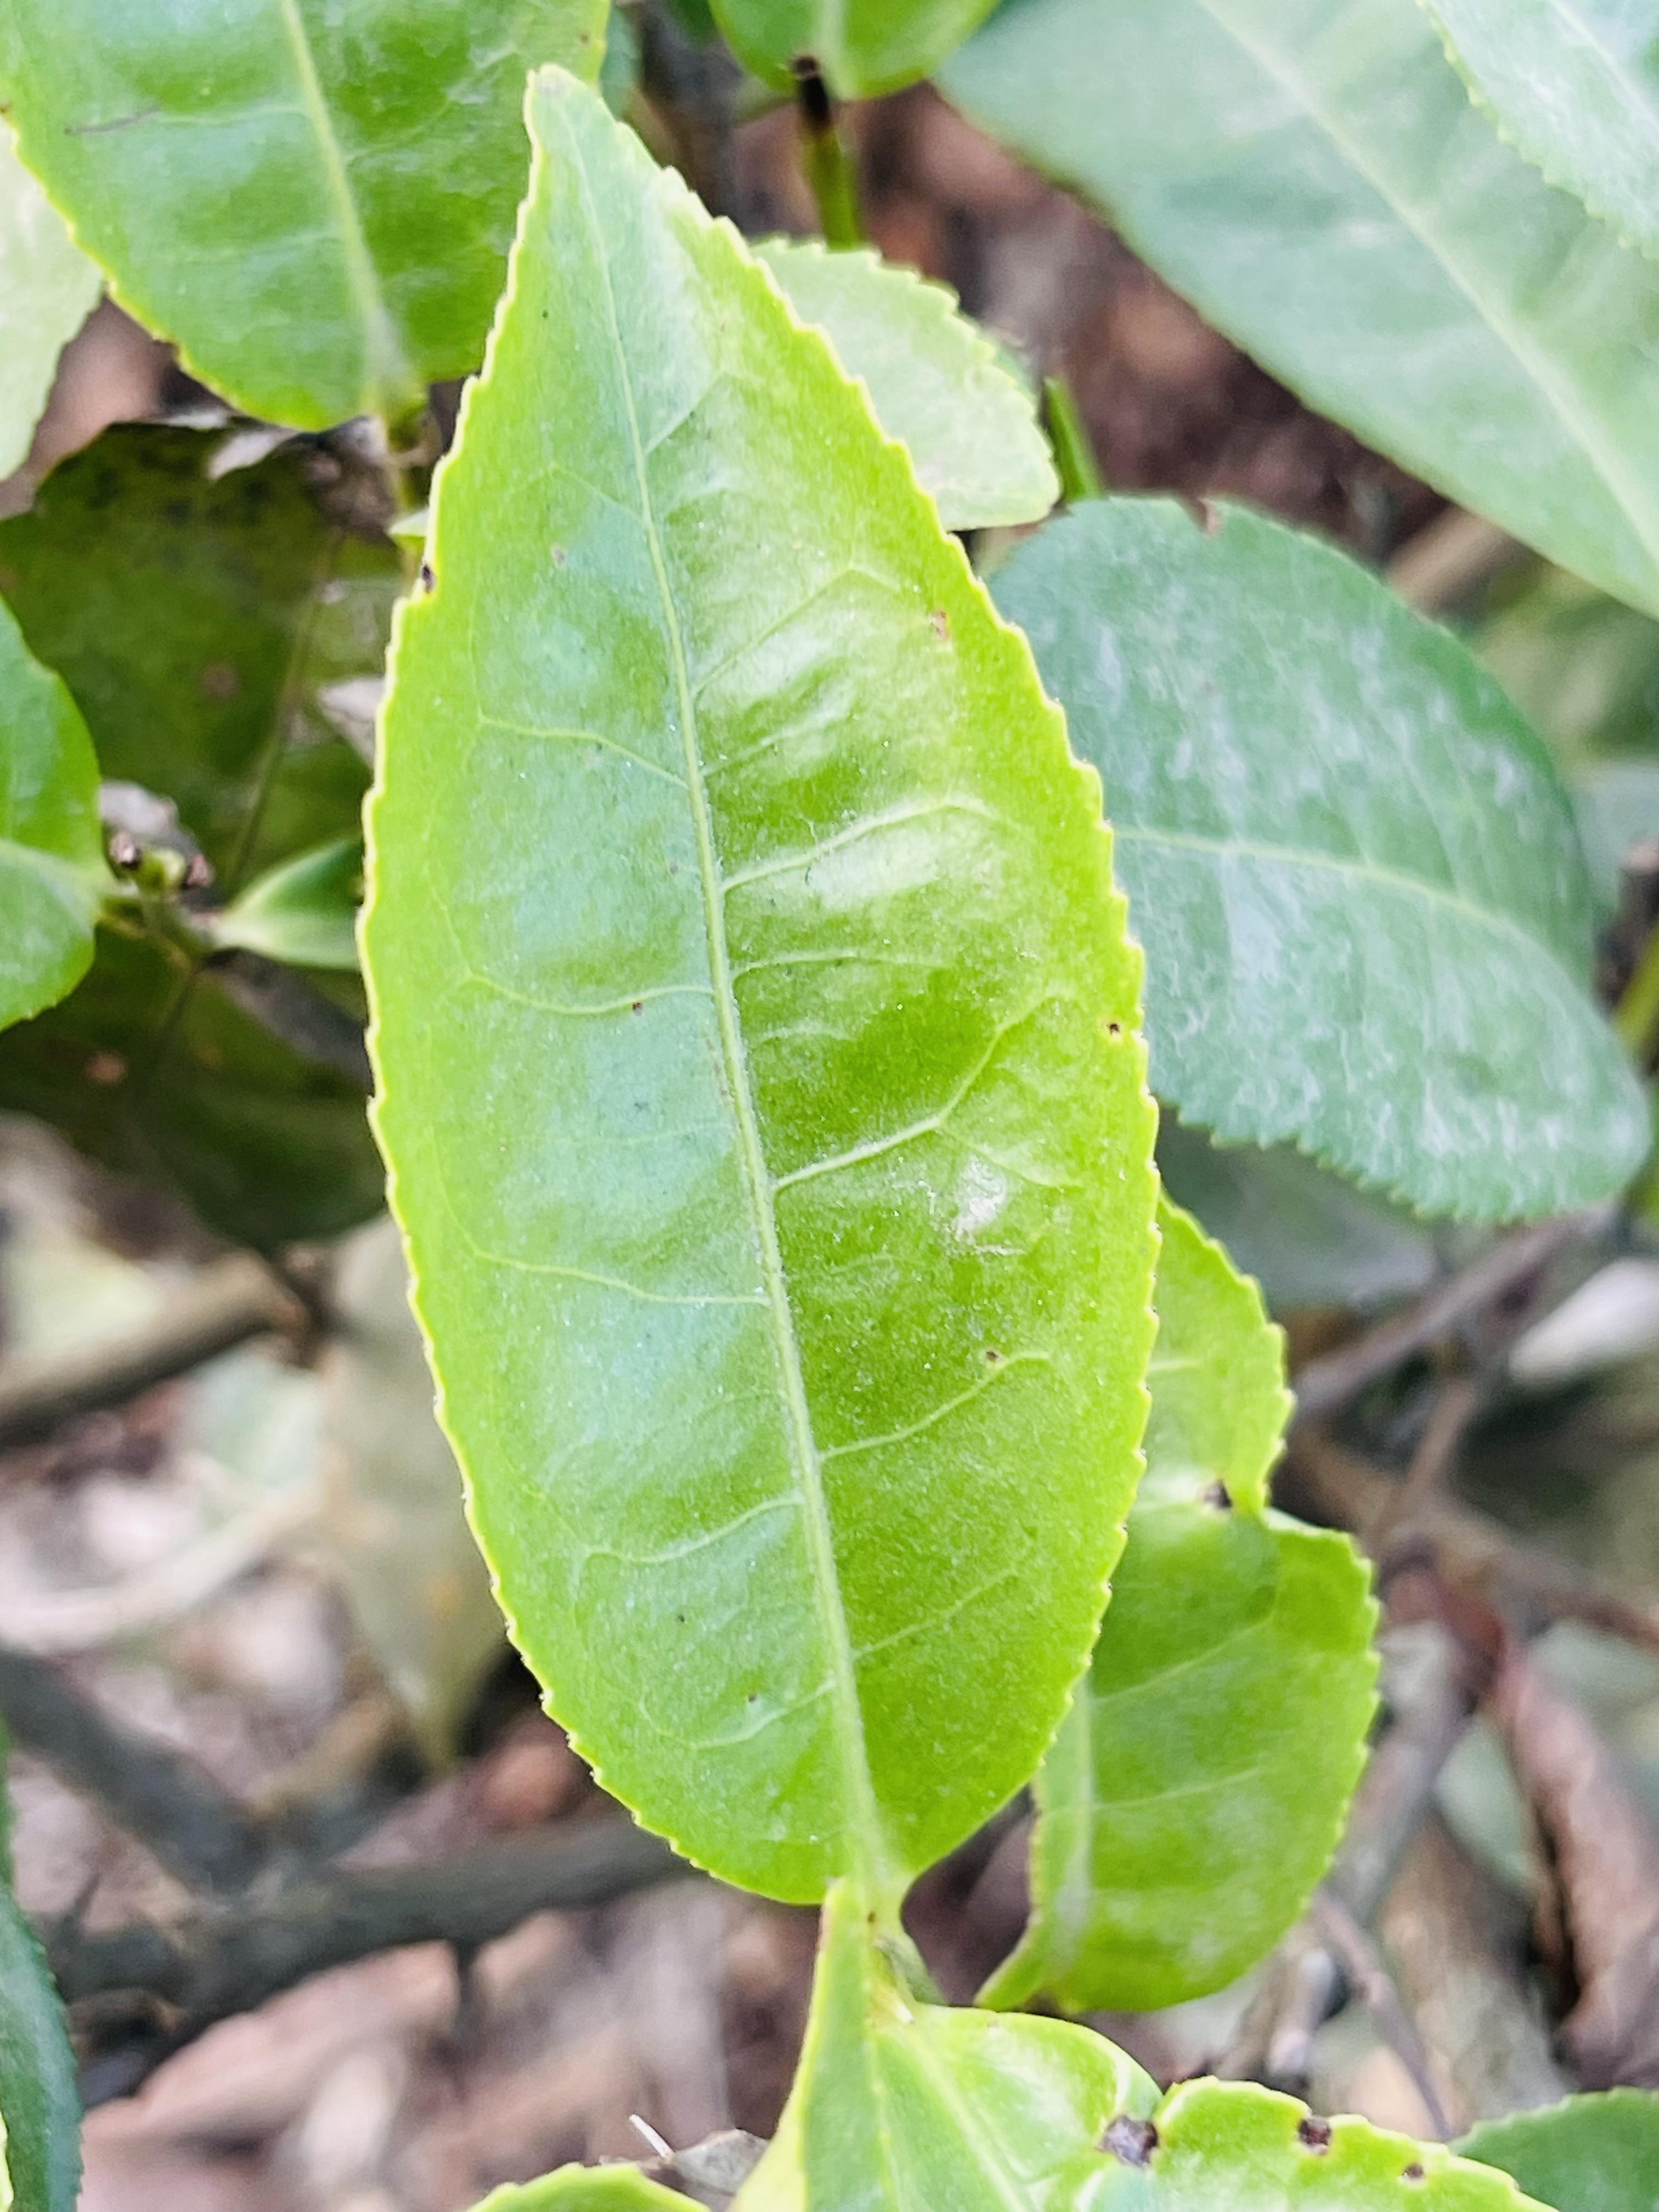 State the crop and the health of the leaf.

tea, healthy leaf
